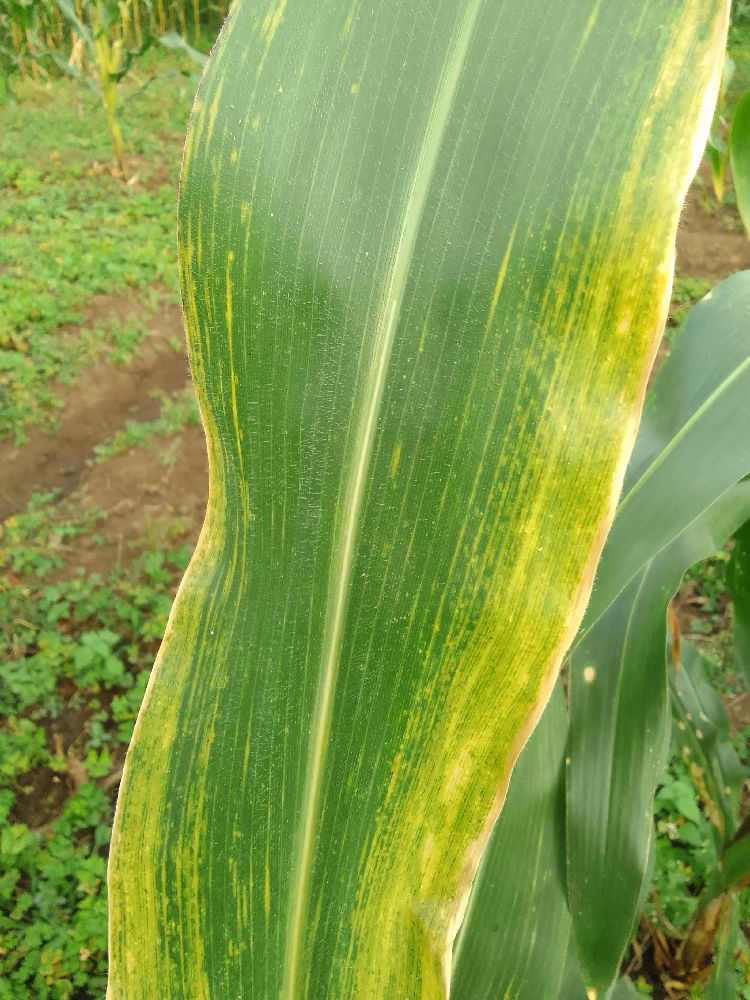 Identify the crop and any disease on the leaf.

maize, maize lethal necrosis
